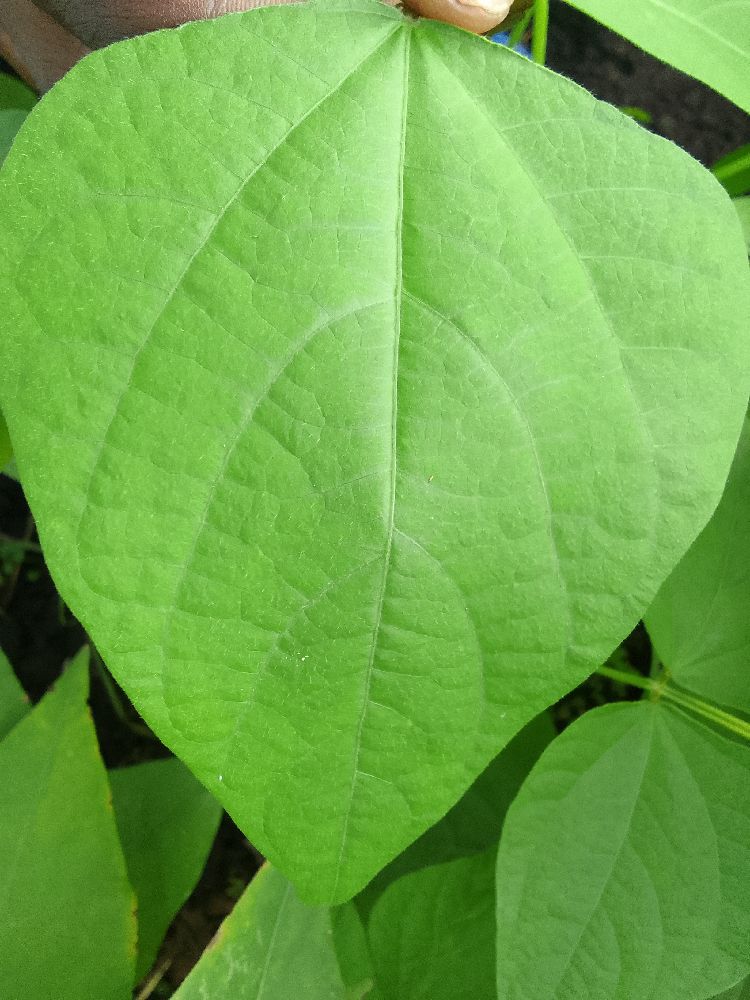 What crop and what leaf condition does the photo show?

common bean, healthy
